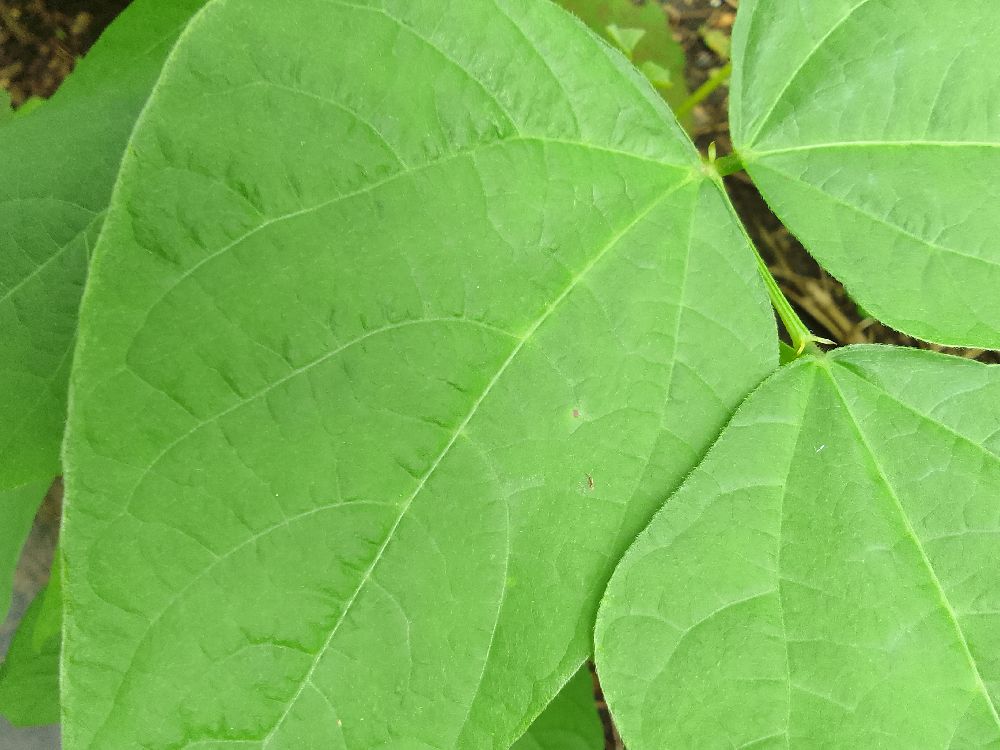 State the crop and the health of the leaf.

common bean, healthy
